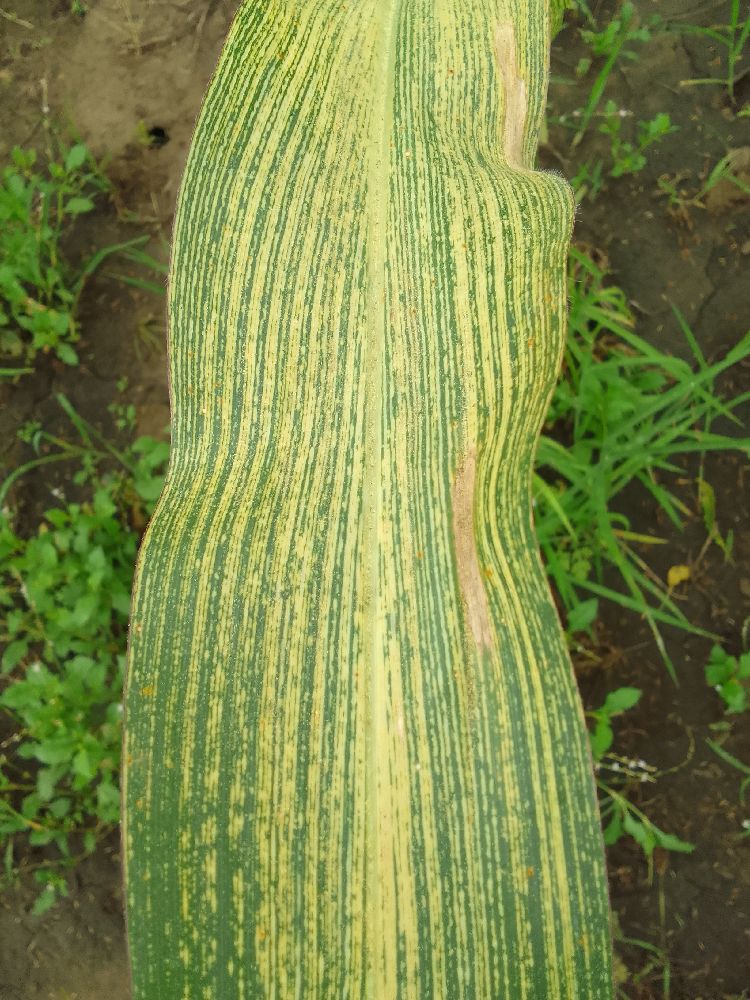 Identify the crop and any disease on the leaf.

maize, maize streak virus
